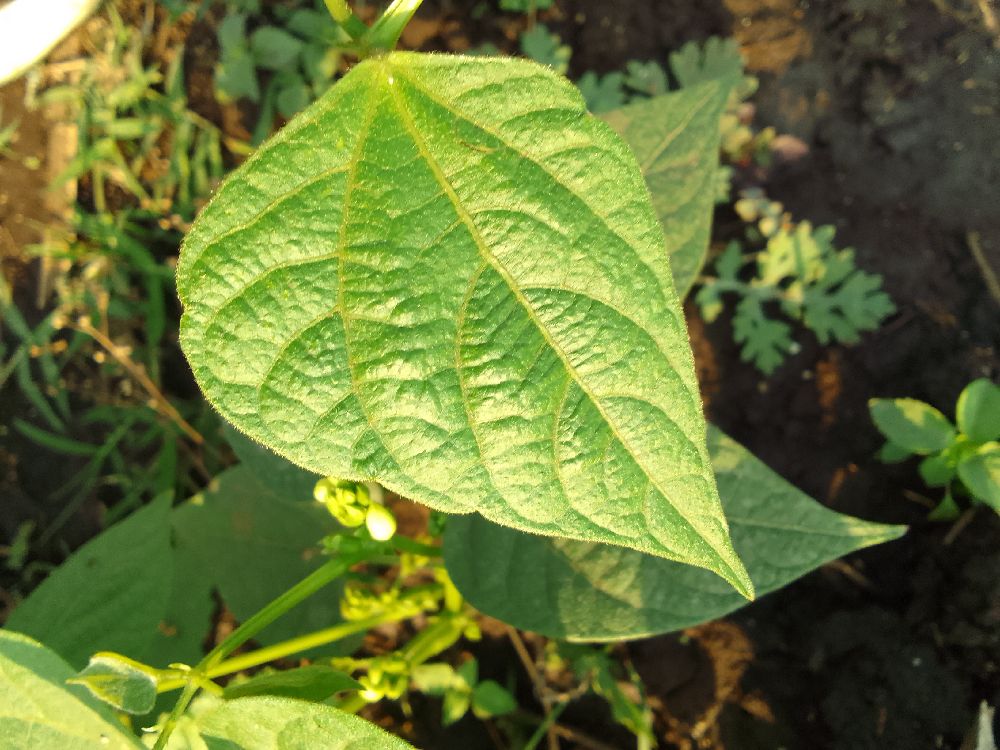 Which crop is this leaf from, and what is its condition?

common bean, healthy
